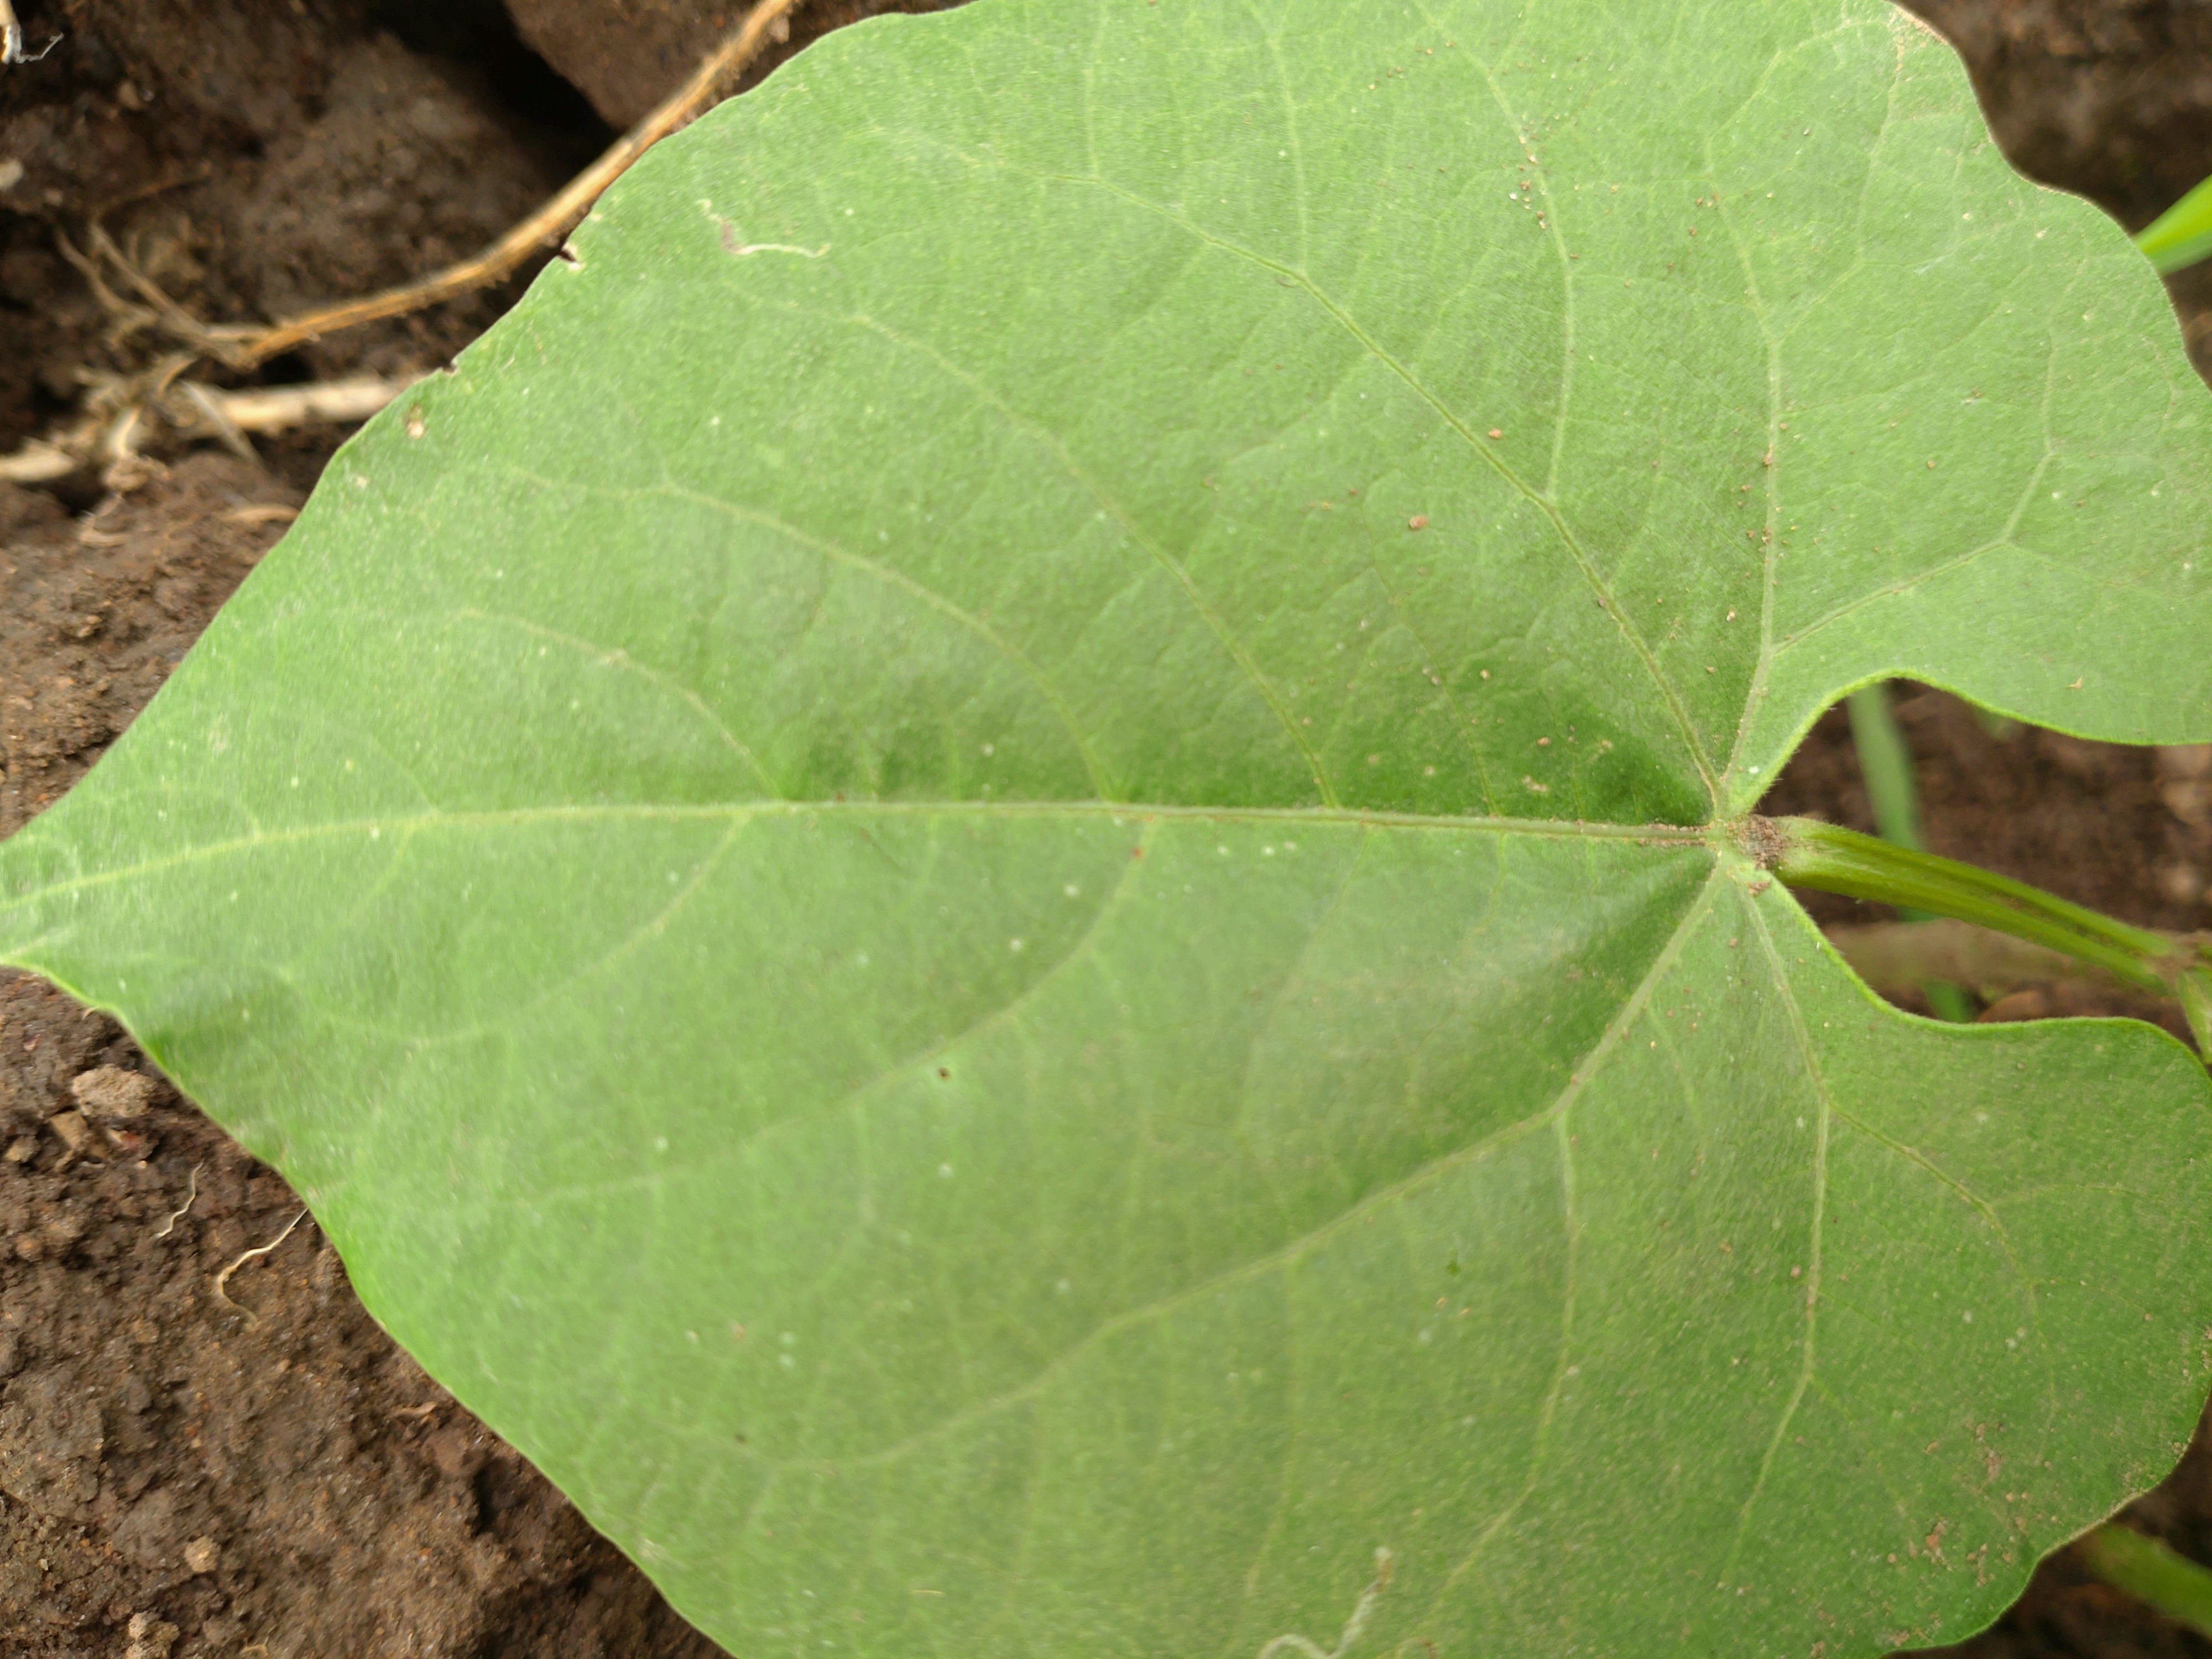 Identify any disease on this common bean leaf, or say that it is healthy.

healthy
